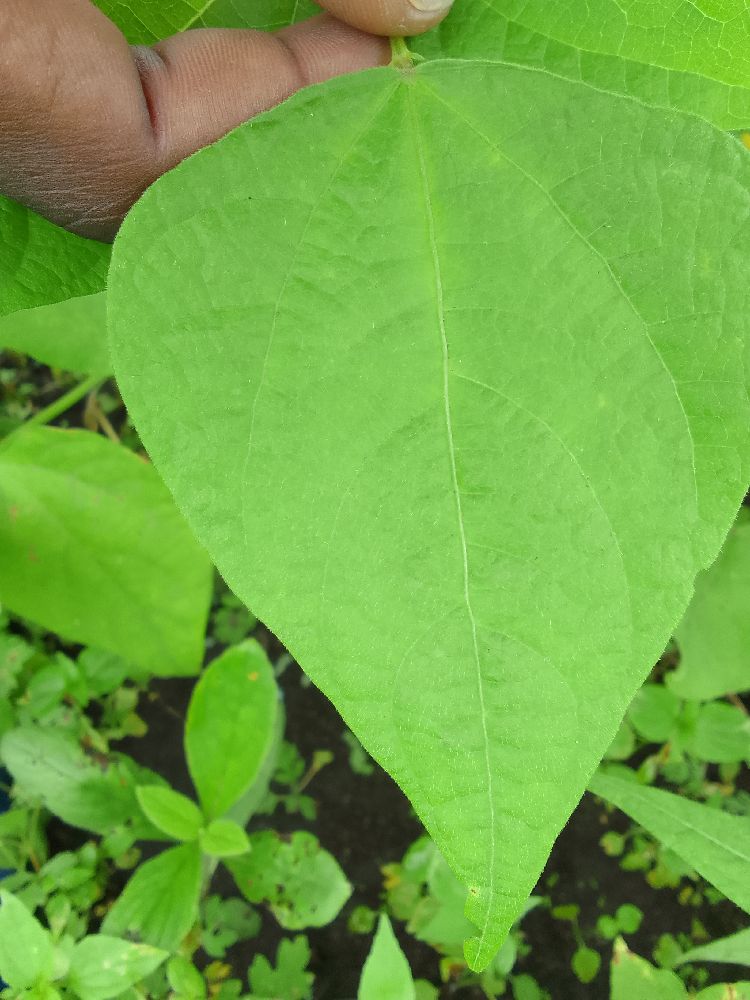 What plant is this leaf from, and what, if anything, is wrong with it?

common bean, healthy
